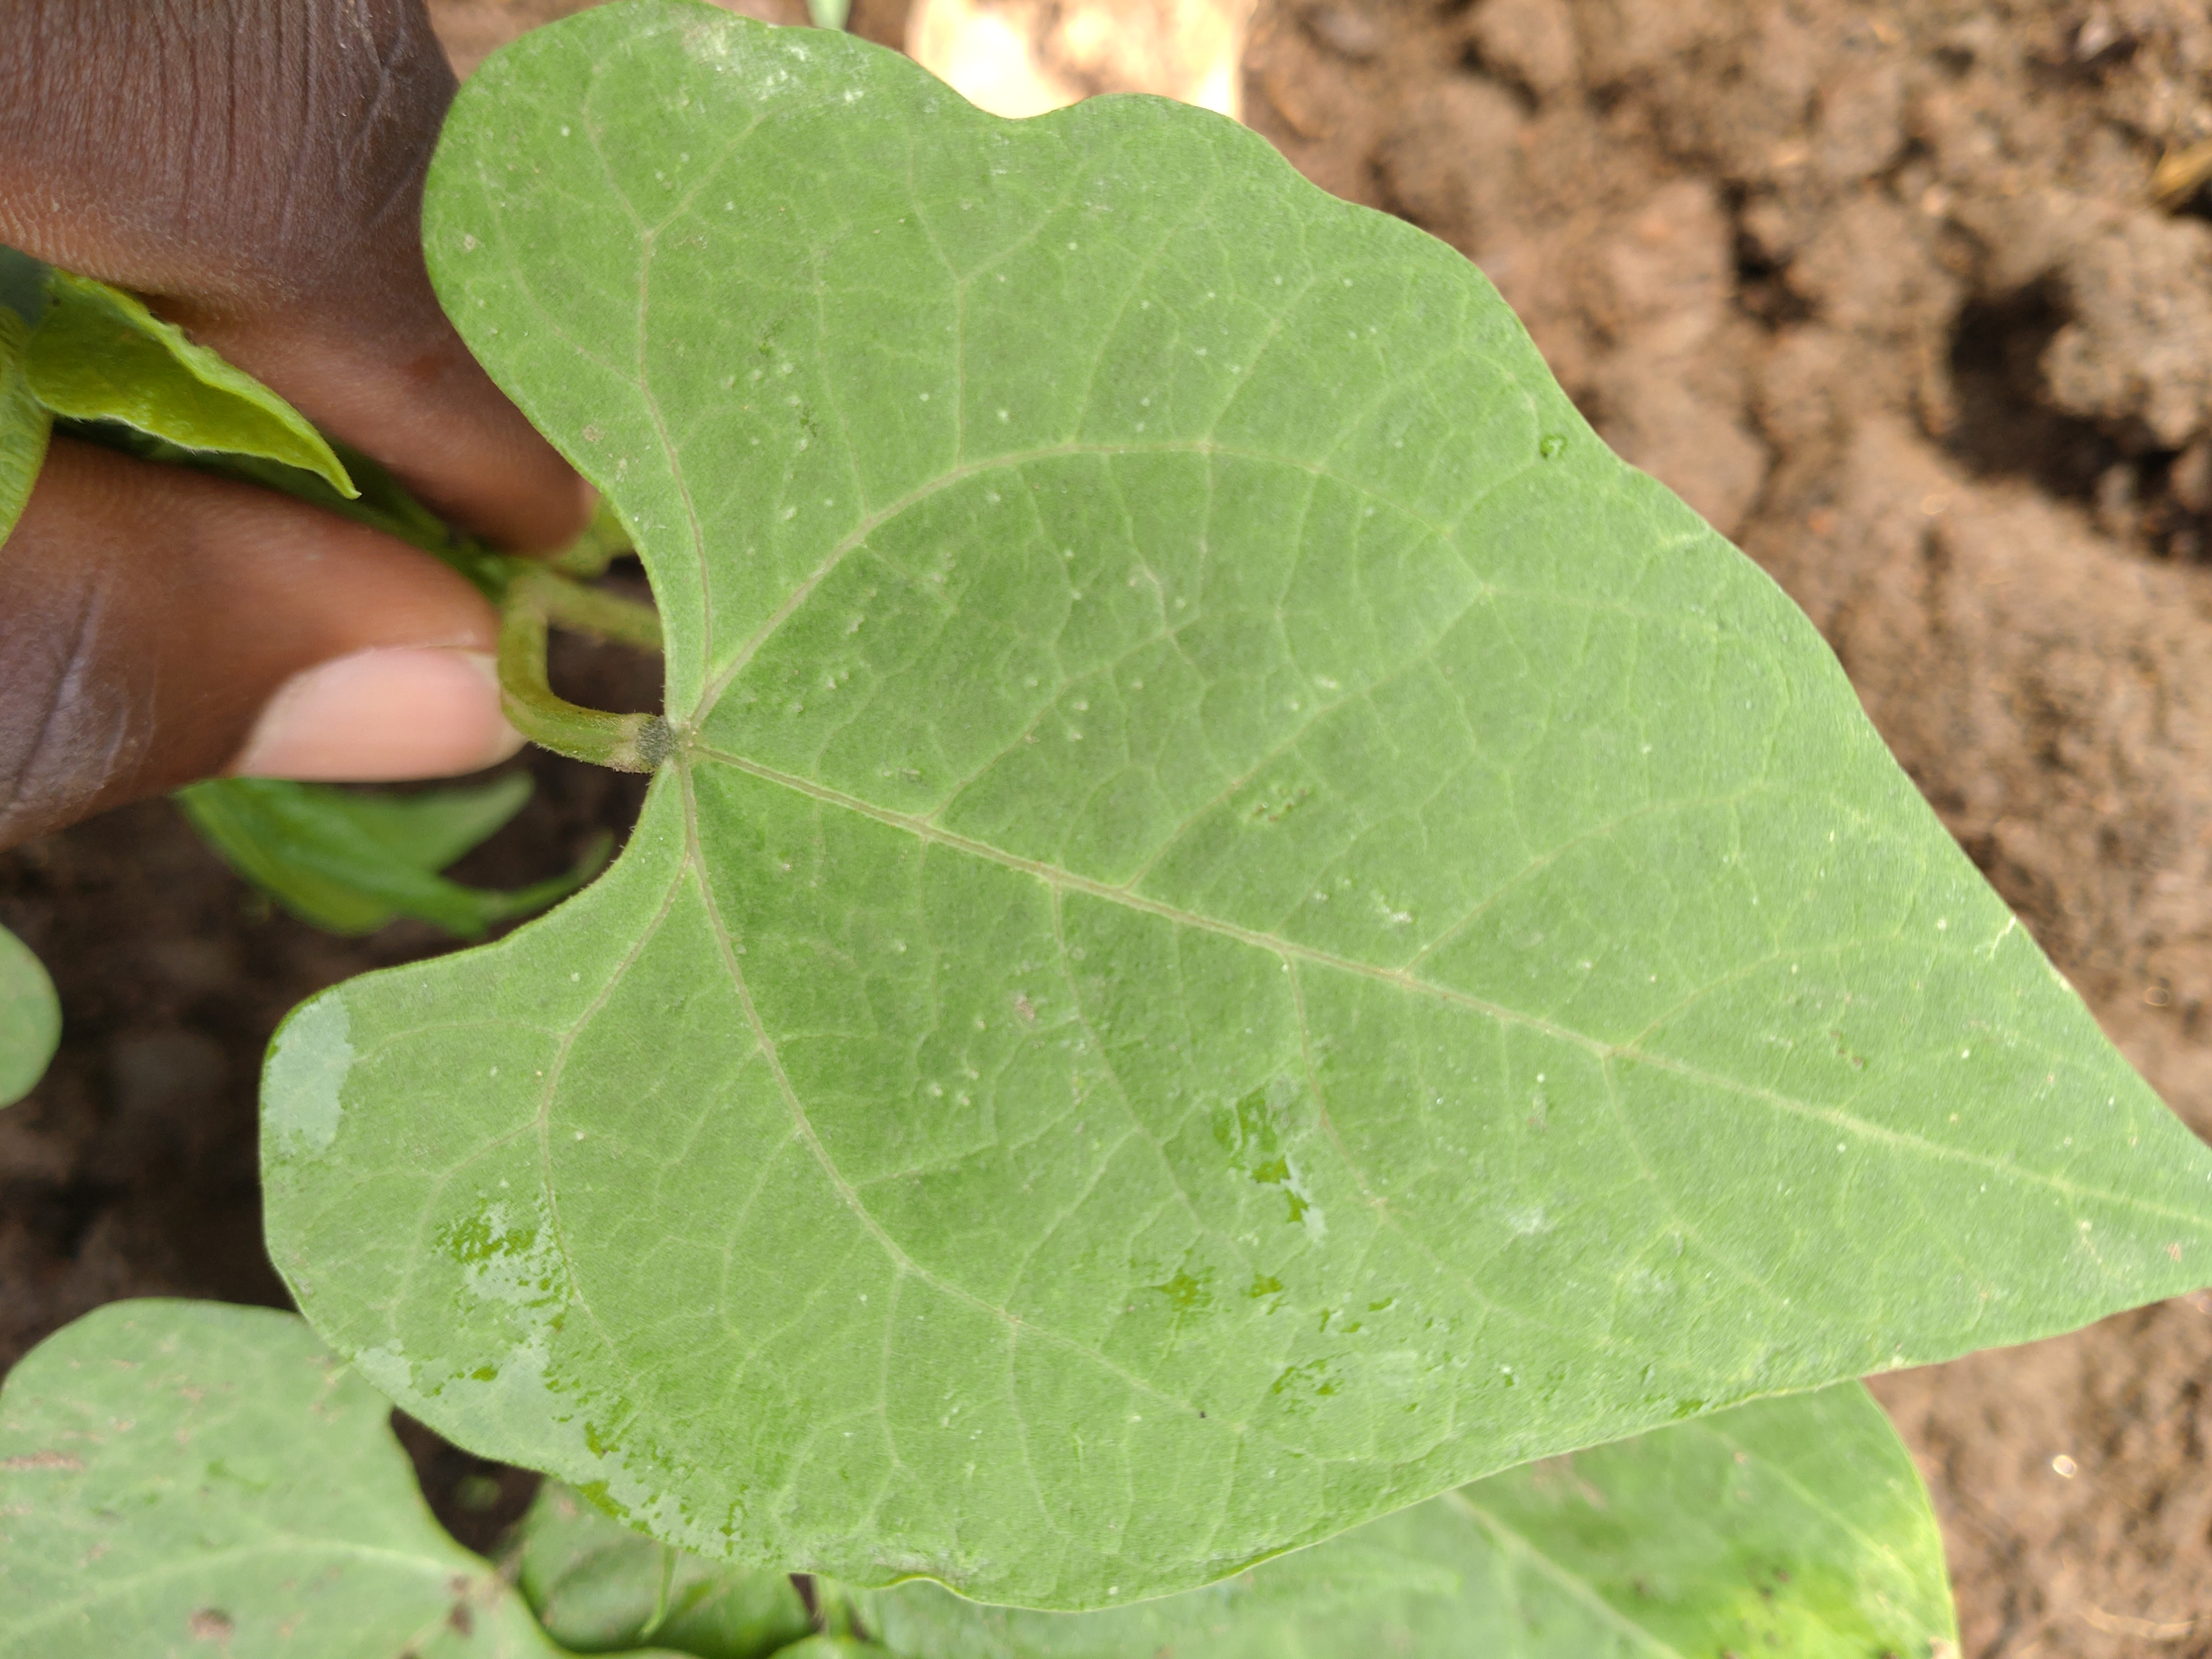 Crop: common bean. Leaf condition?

healthy
